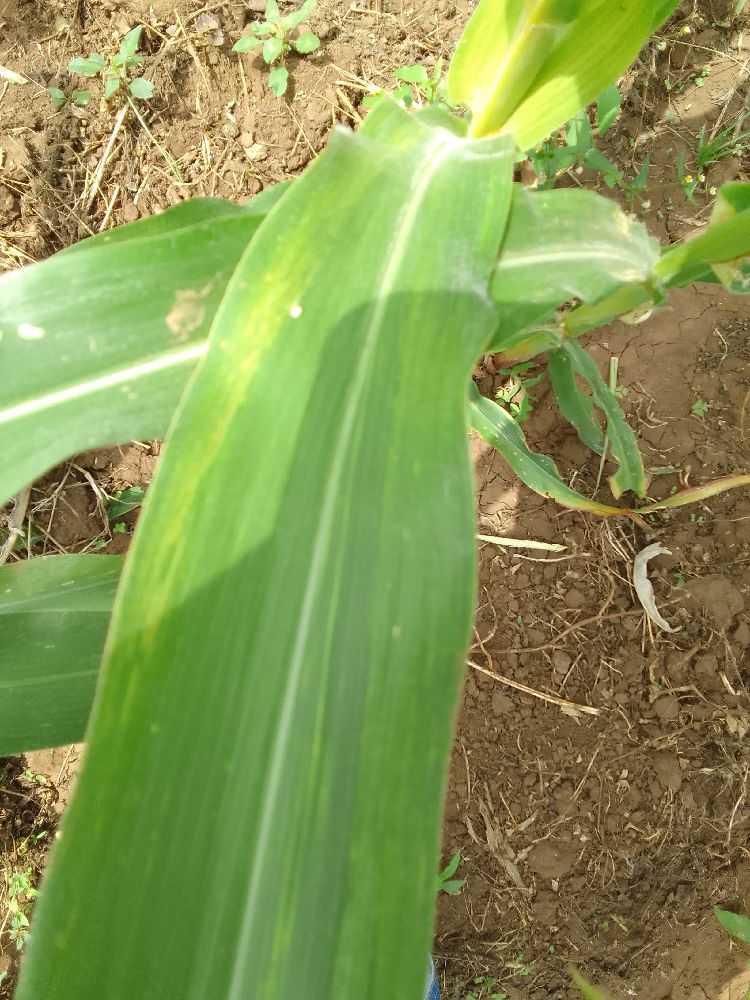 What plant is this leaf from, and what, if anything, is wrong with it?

maize, maize lethal necrosis
